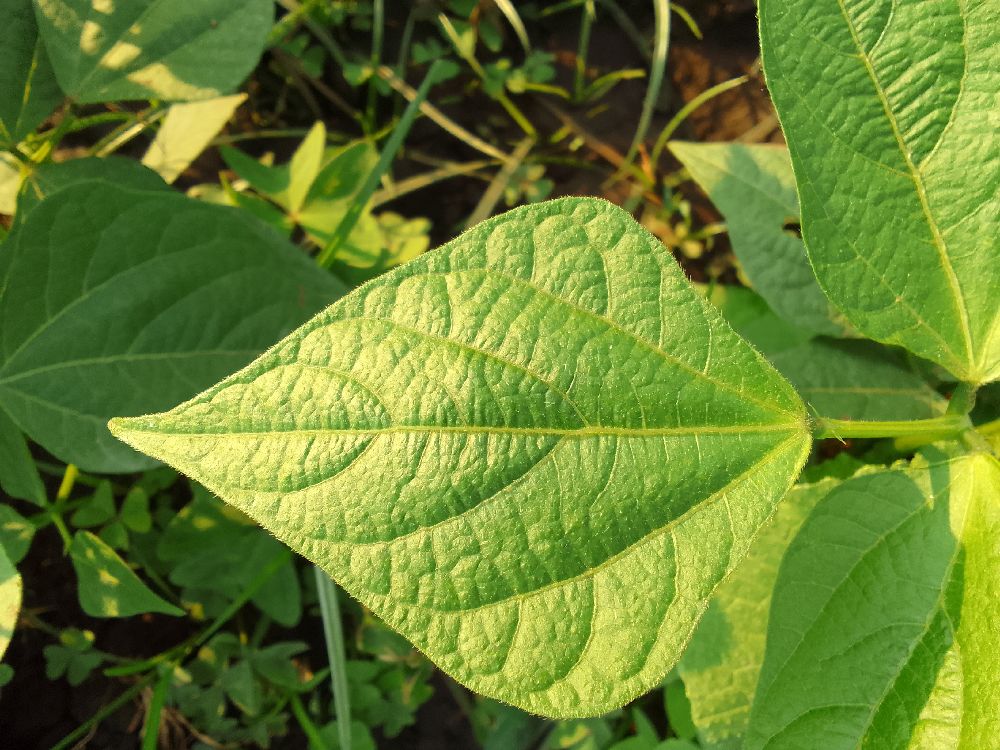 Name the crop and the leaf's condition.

common bean, healthy
